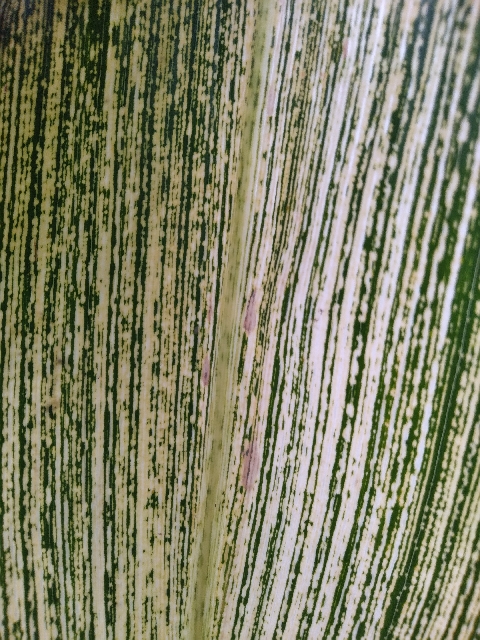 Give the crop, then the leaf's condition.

maize, maize streak virus
